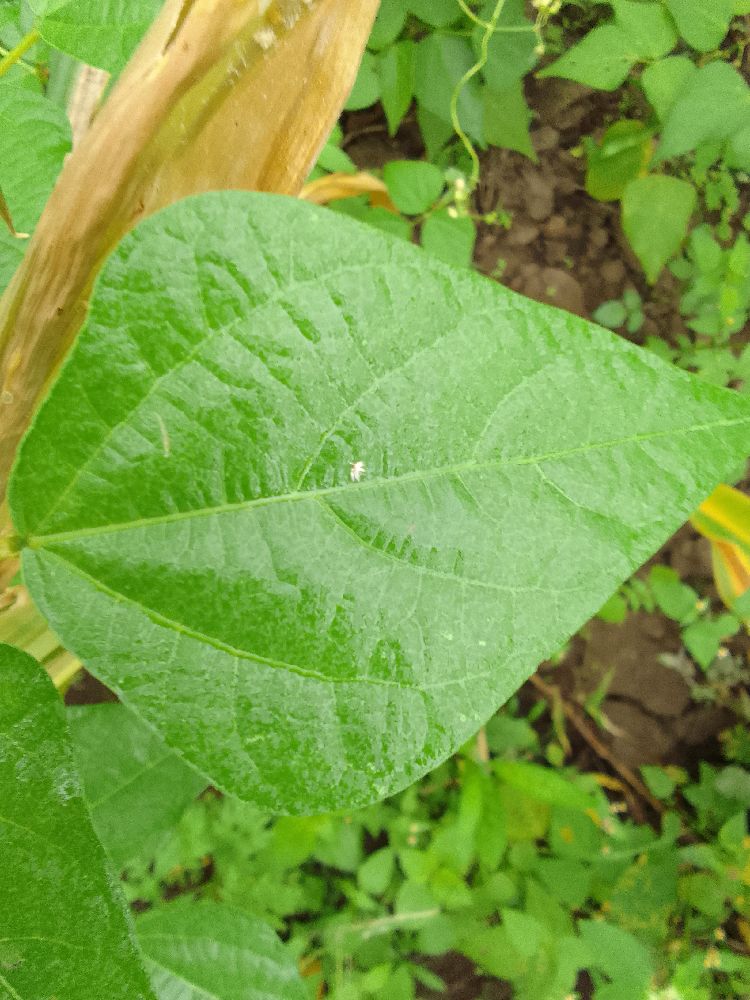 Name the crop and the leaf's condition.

common bean, healthy
